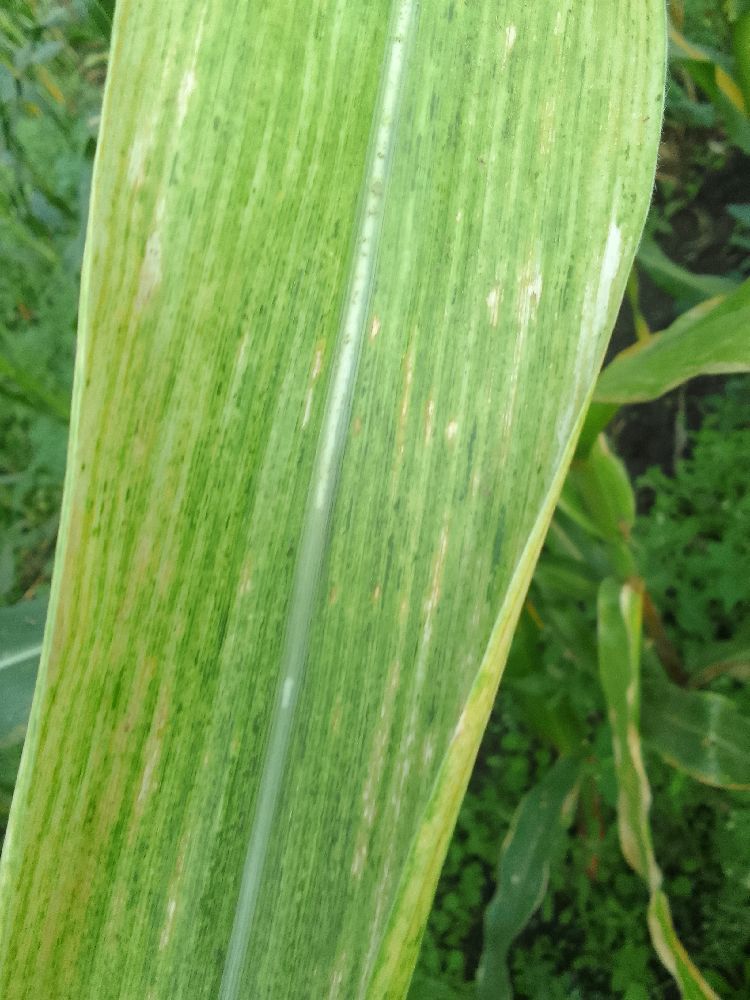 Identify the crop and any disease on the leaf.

maize, maize lethal necrosis
